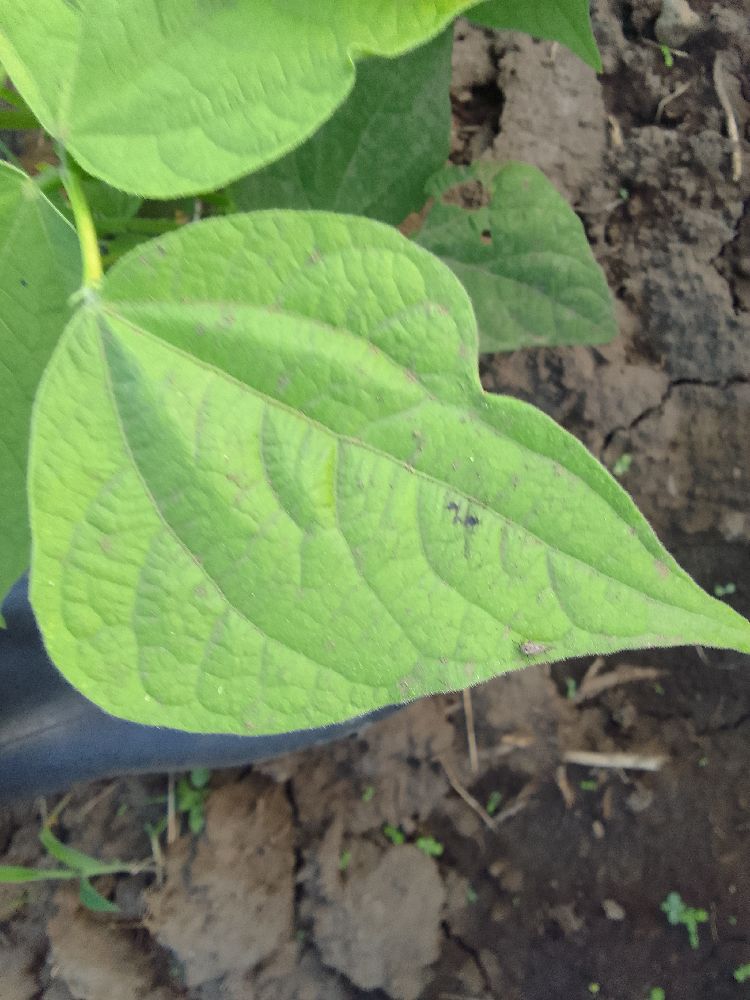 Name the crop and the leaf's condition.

common bean, healthy
